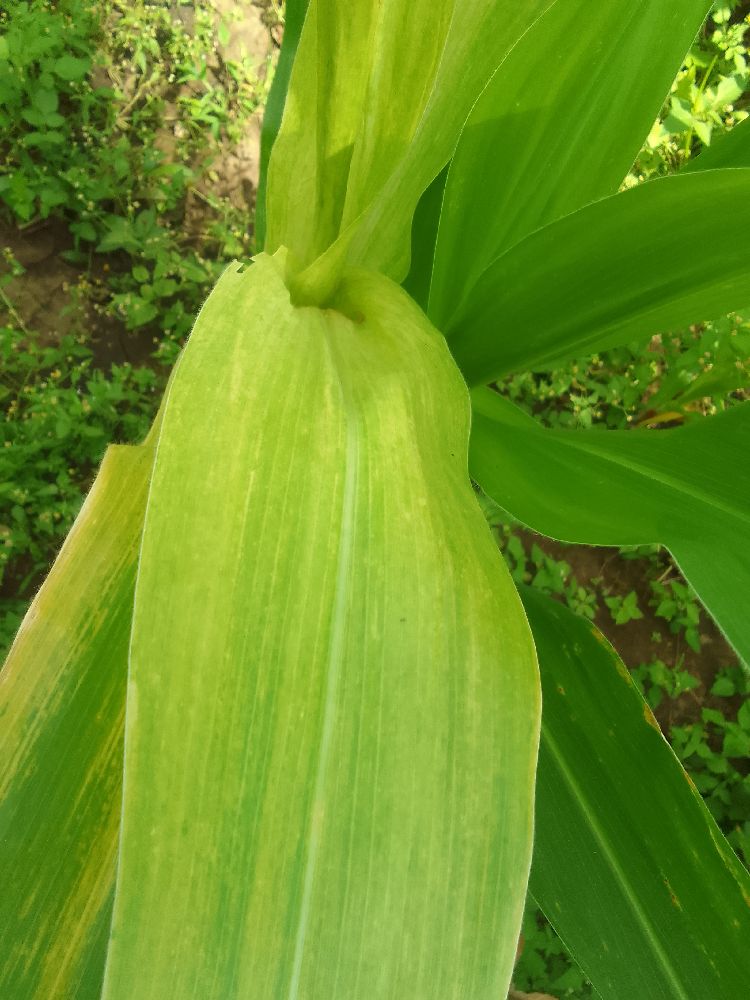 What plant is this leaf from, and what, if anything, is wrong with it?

maize, maize lethal necrosis
